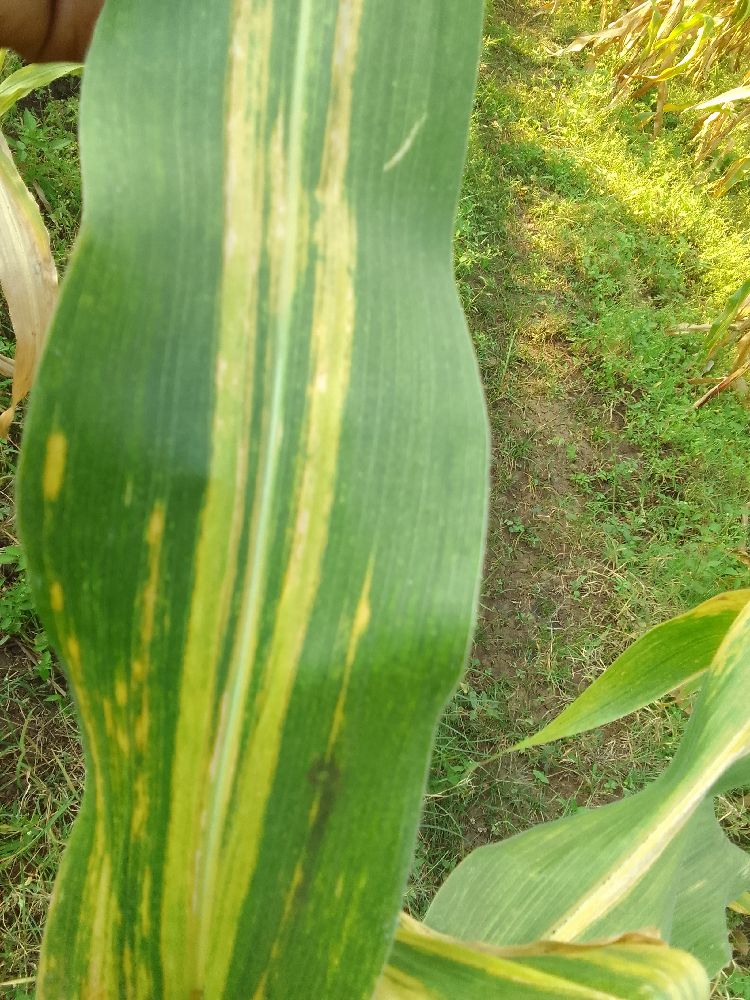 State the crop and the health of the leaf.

maize, maize lethal necrosis
